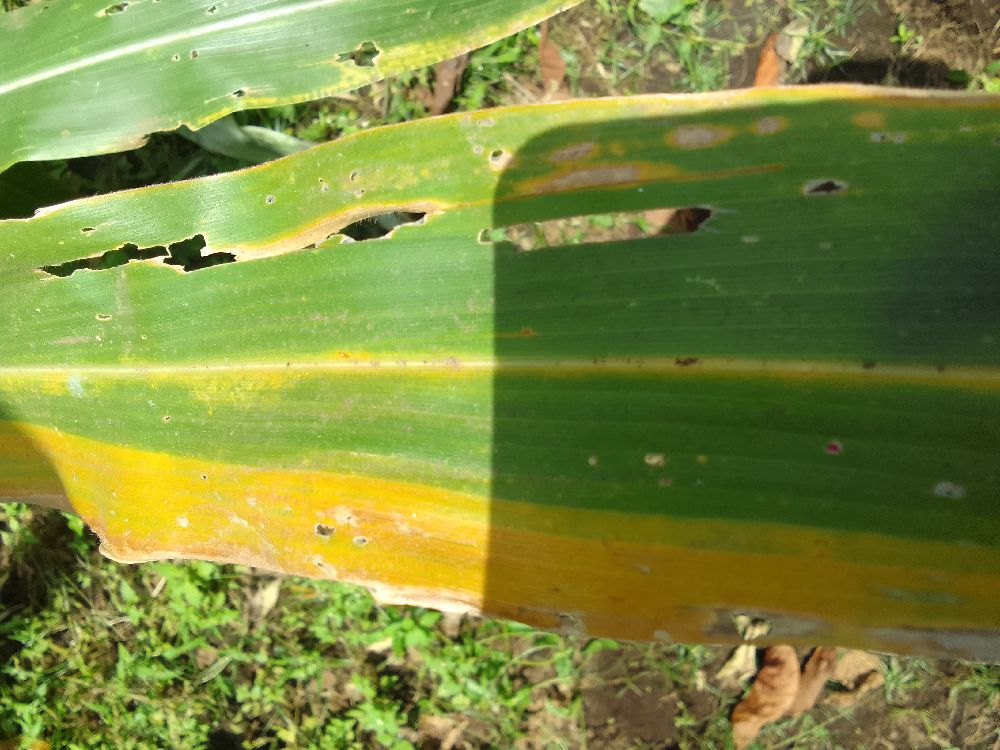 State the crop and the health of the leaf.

maize, maize lethal necrosis
